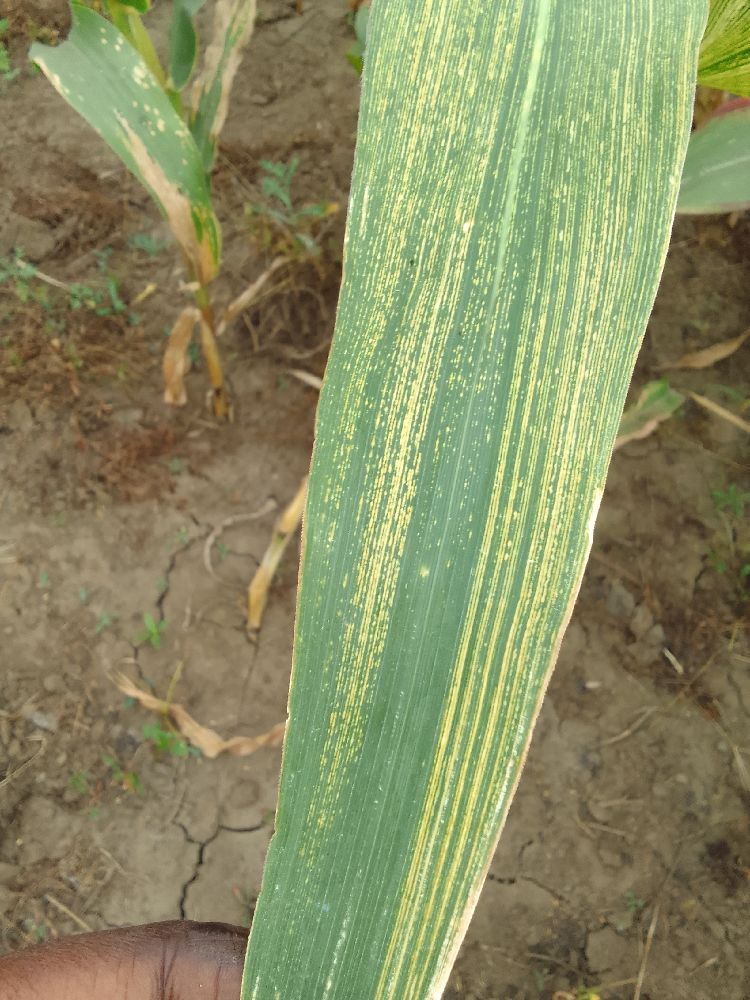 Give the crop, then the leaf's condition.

maize, maize streak virus
